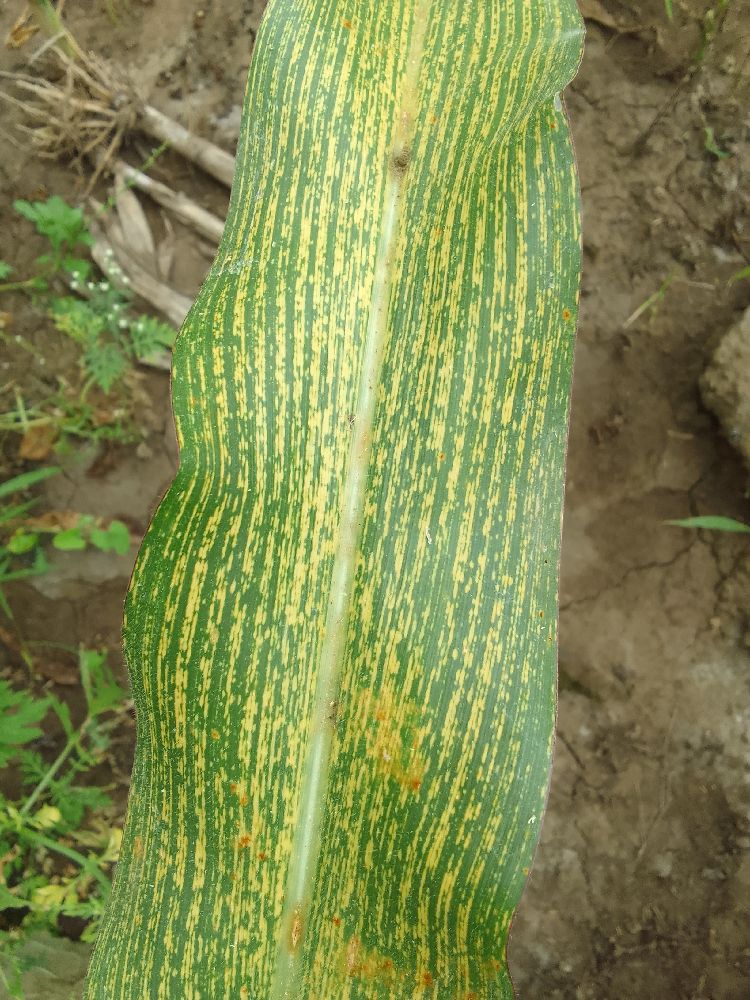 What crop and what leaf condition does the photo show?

maize, maize streak virus
